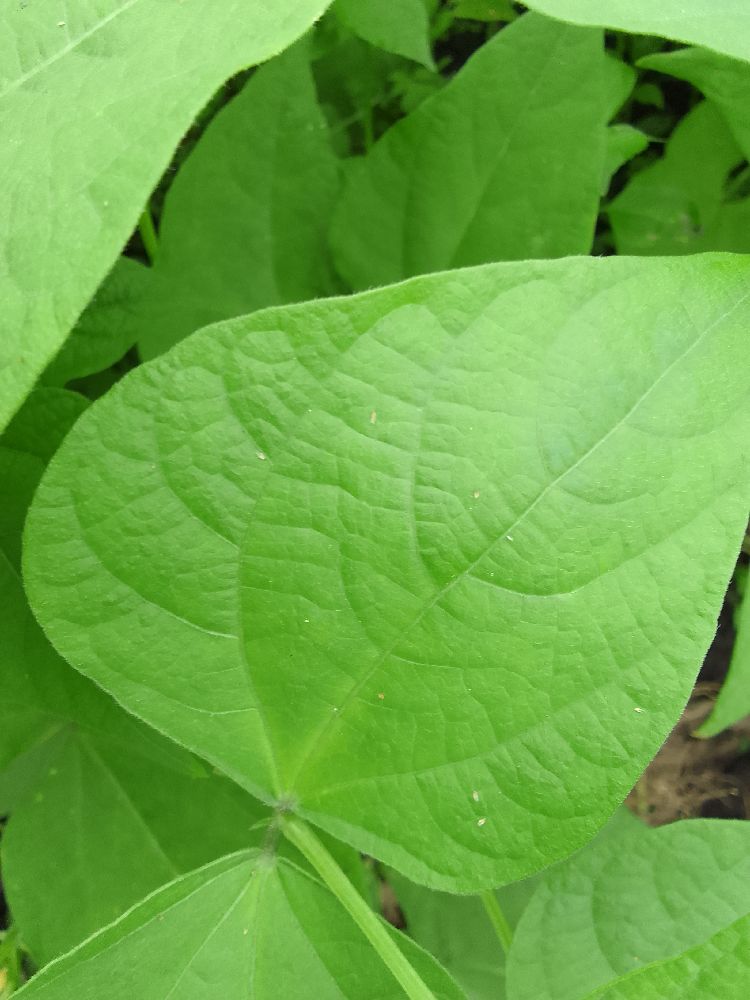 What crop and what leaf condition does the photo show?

common bean, healthy
